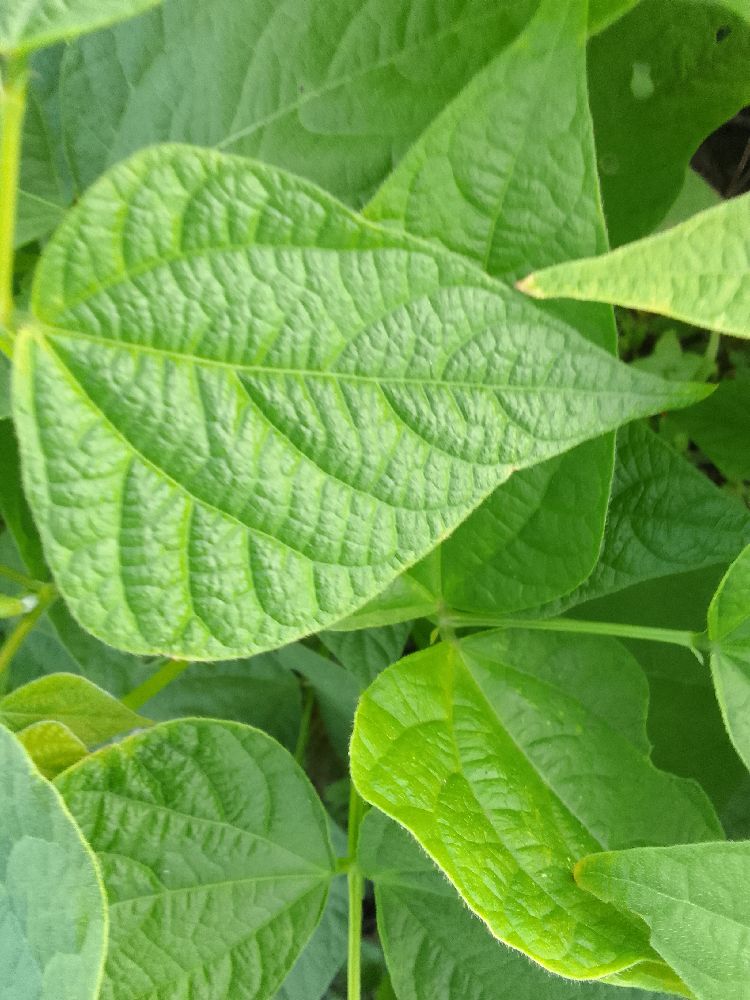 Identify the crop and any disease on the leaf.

common bean, healthy
